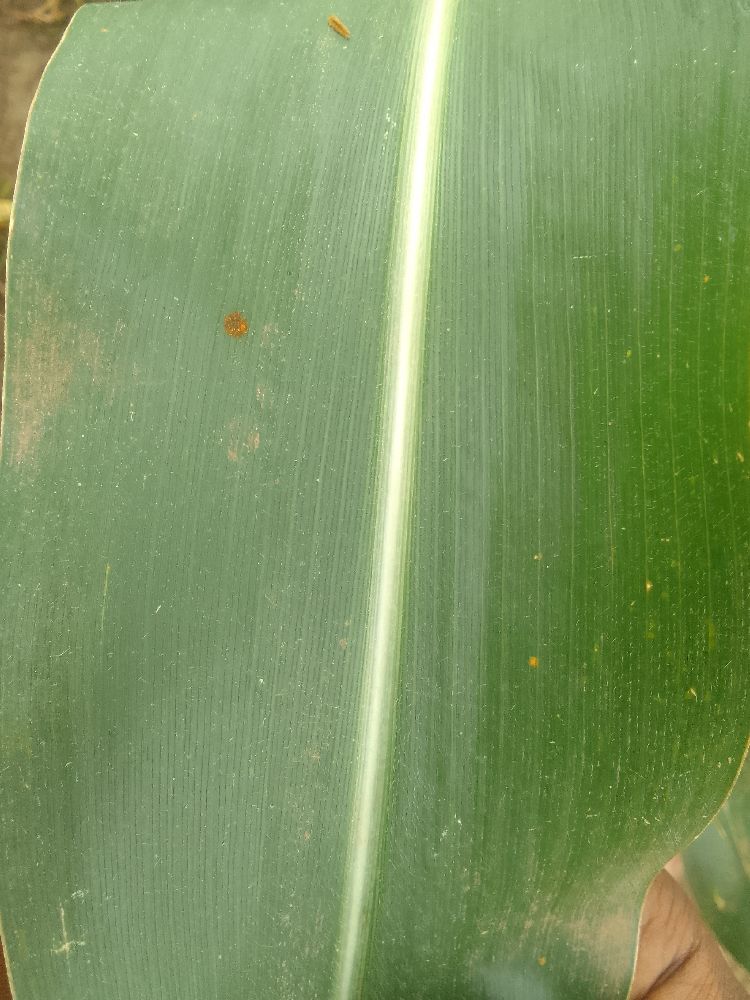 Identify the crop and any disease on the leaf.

maize, healthy
